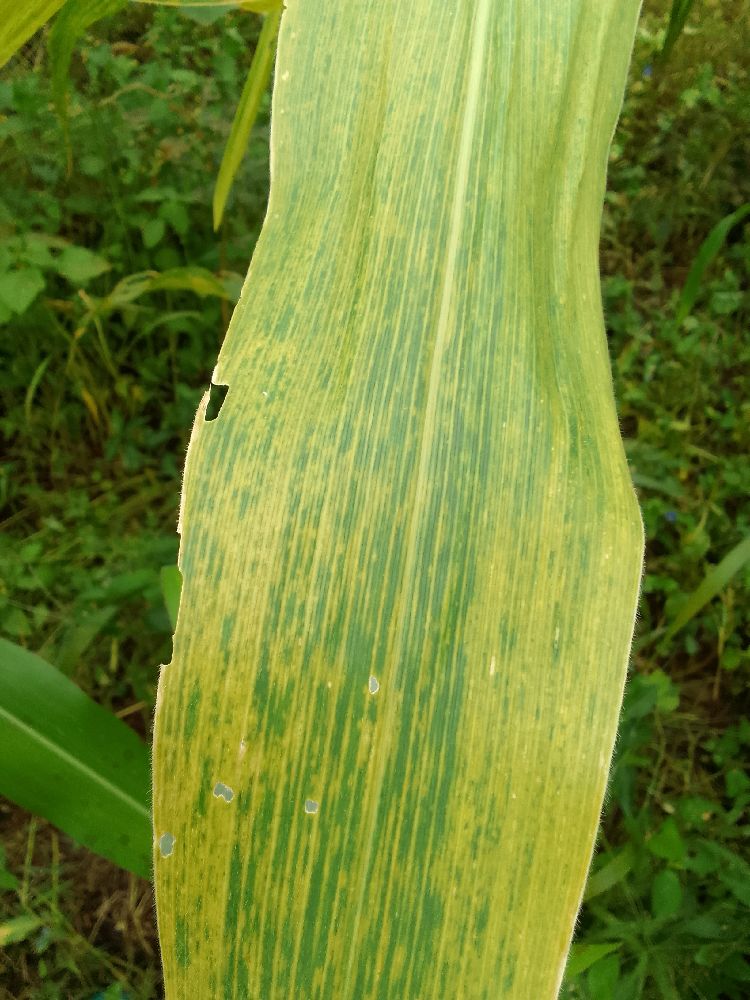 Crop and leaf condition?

maize, maize lethal necrosis
